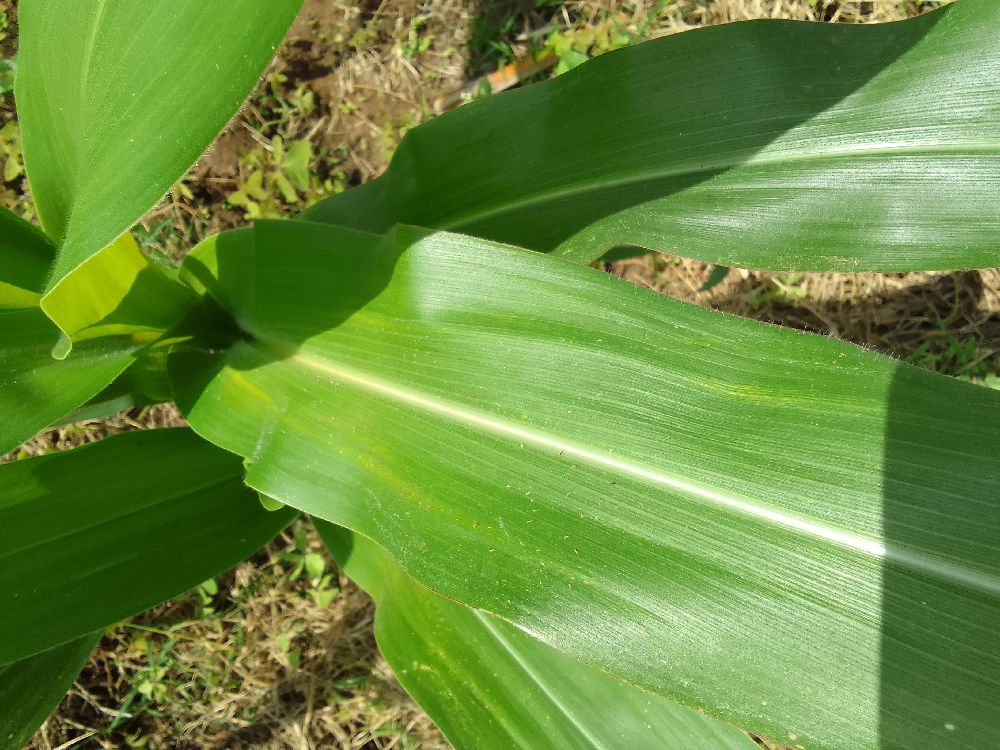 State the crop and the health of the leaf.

maize, healthy
